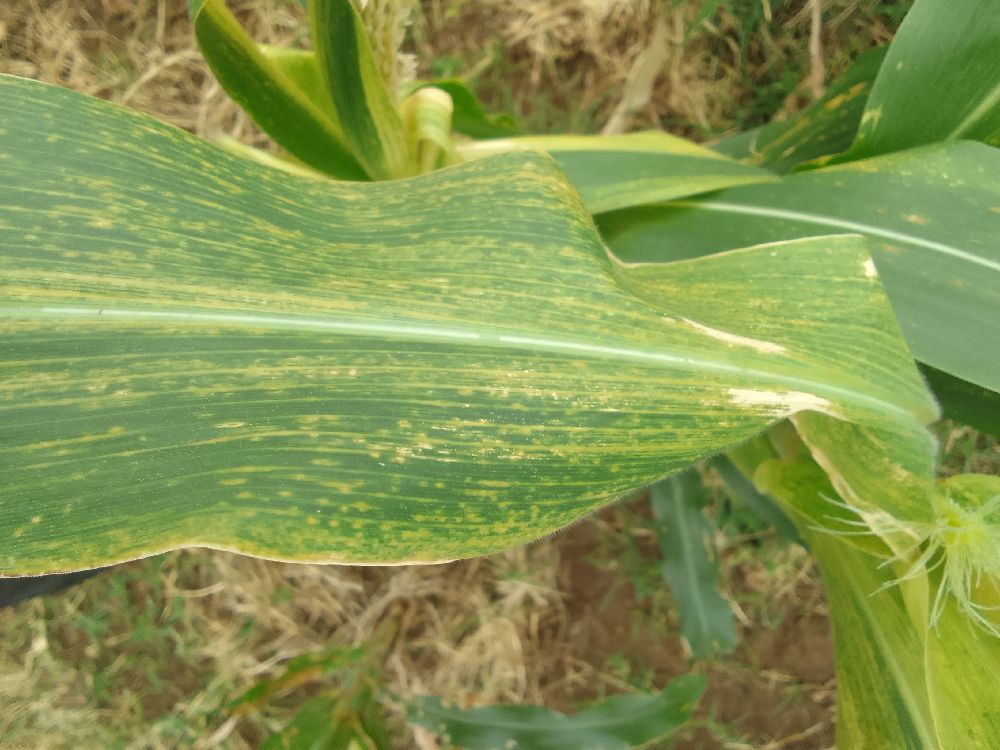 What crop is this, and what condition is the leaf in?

maize, maize lethal necrosis
